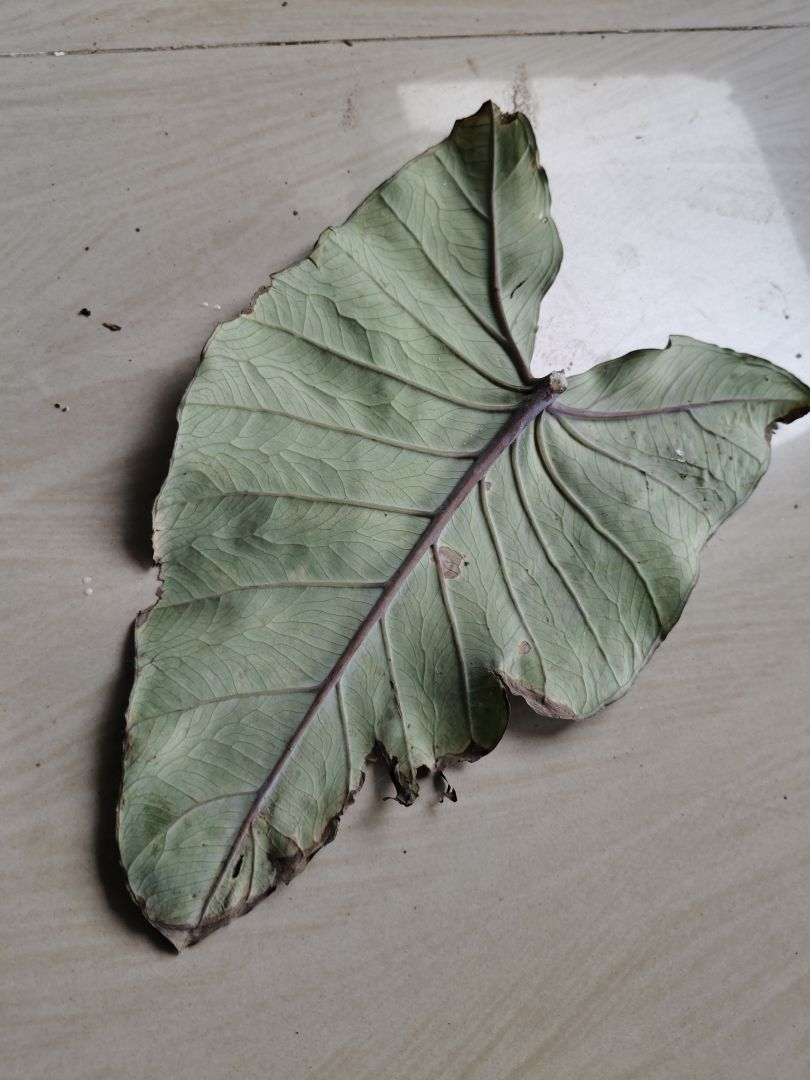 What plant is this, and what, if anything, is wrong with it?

taro, leaf blight
